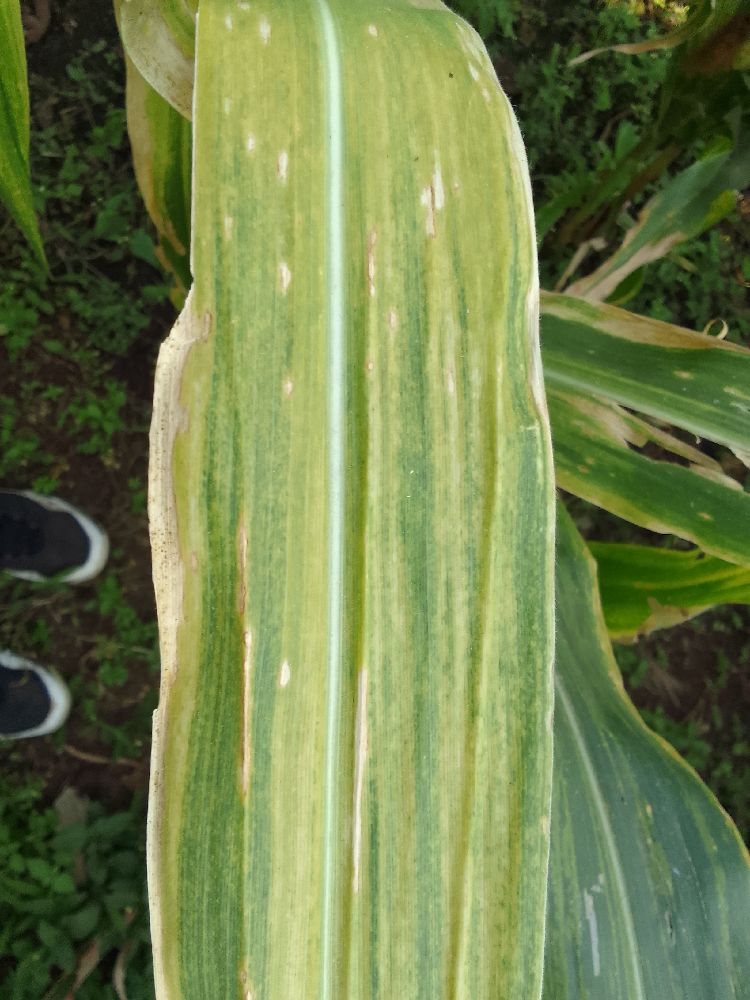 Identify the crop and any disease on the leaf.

maize, maize lethal necrosis
